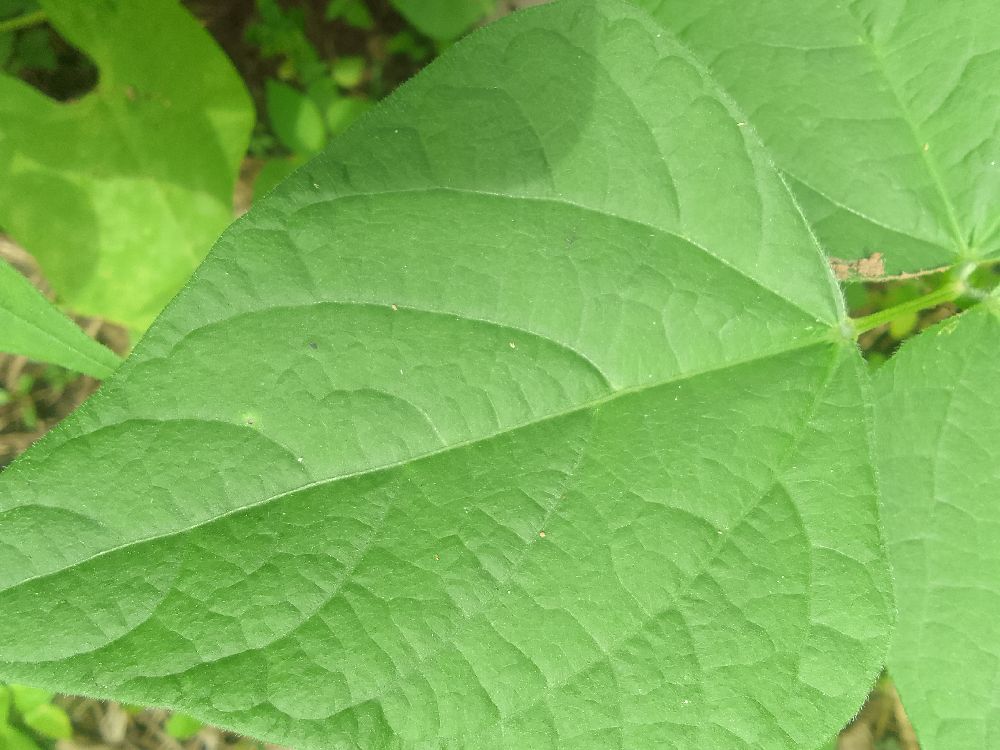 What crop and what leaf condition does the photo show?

common bean, healthy
